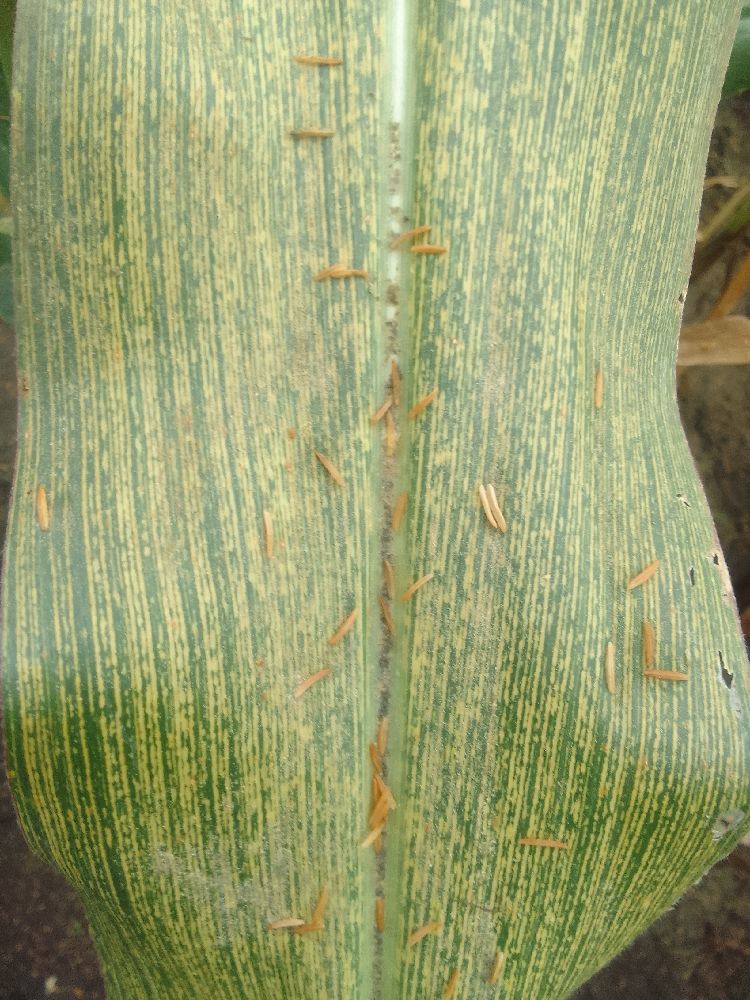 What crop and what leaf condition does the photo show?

maize, maize streak virus
